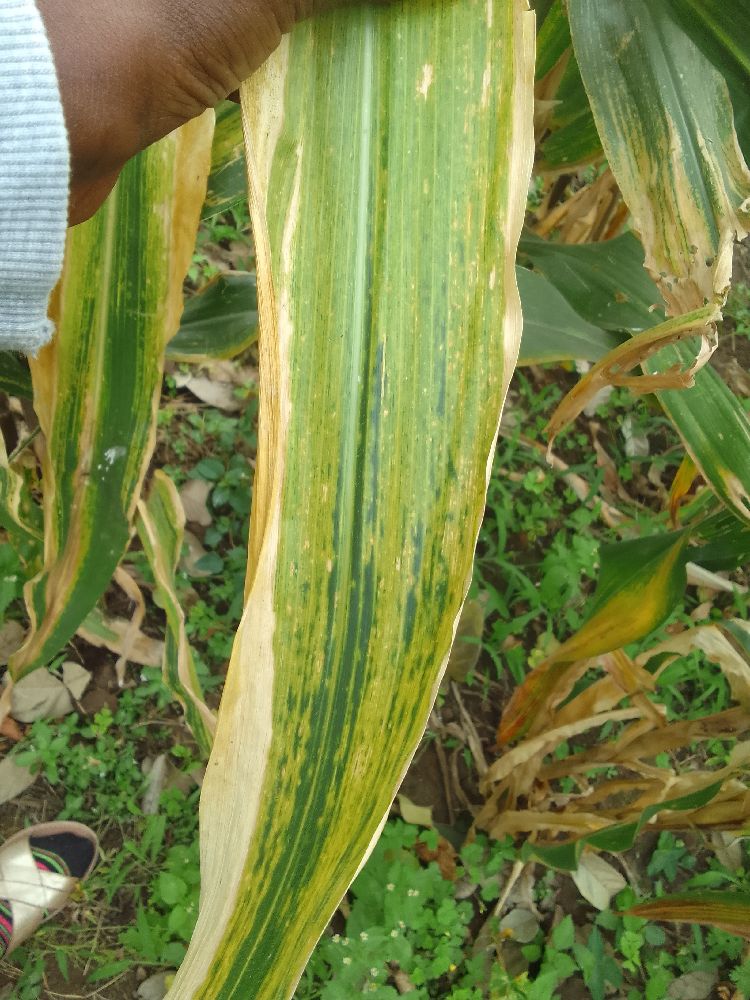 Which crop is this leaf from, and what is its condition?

maize, maize lethal necrosis
